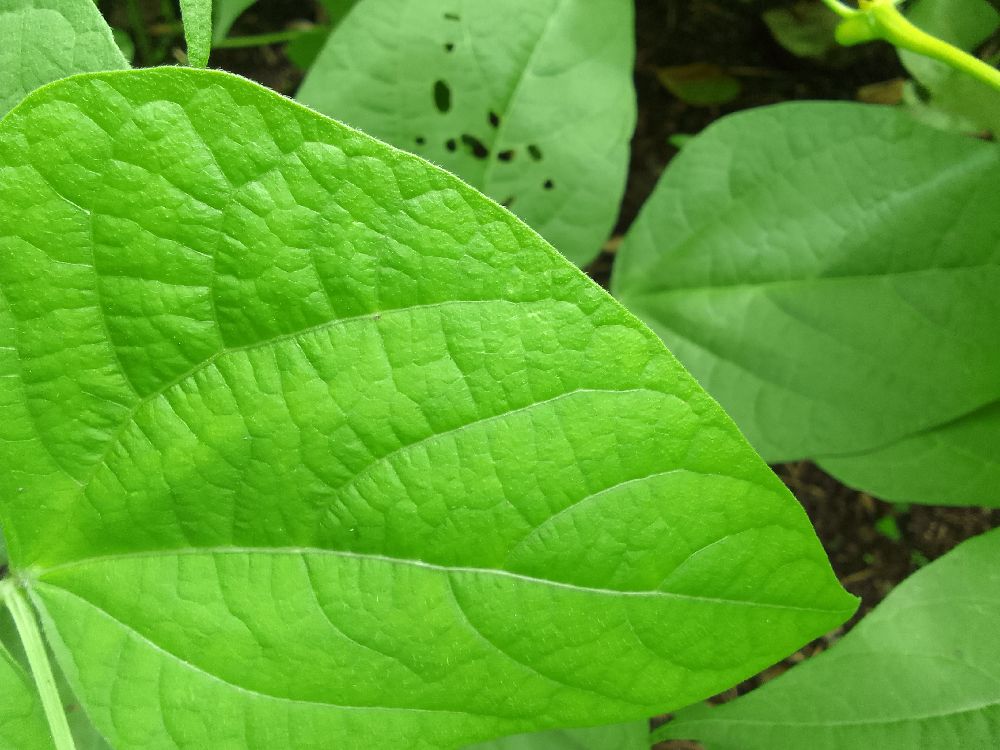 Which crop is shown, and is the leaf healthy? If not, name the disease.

common bean, healthy
